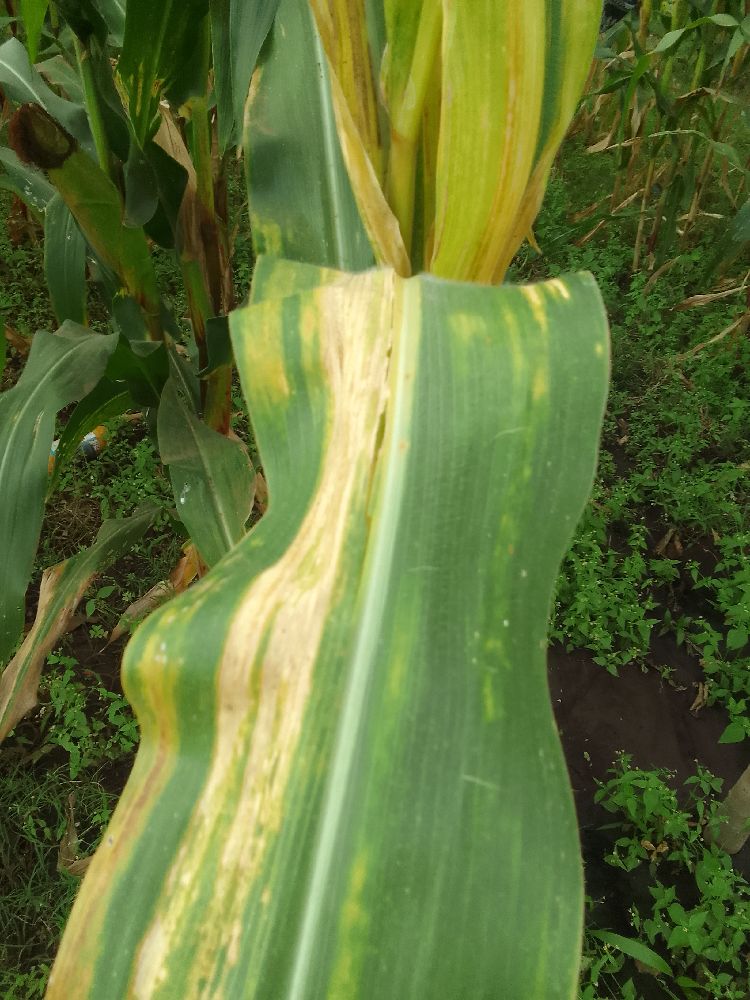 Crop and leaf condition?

maize, maize lethal necrosis
